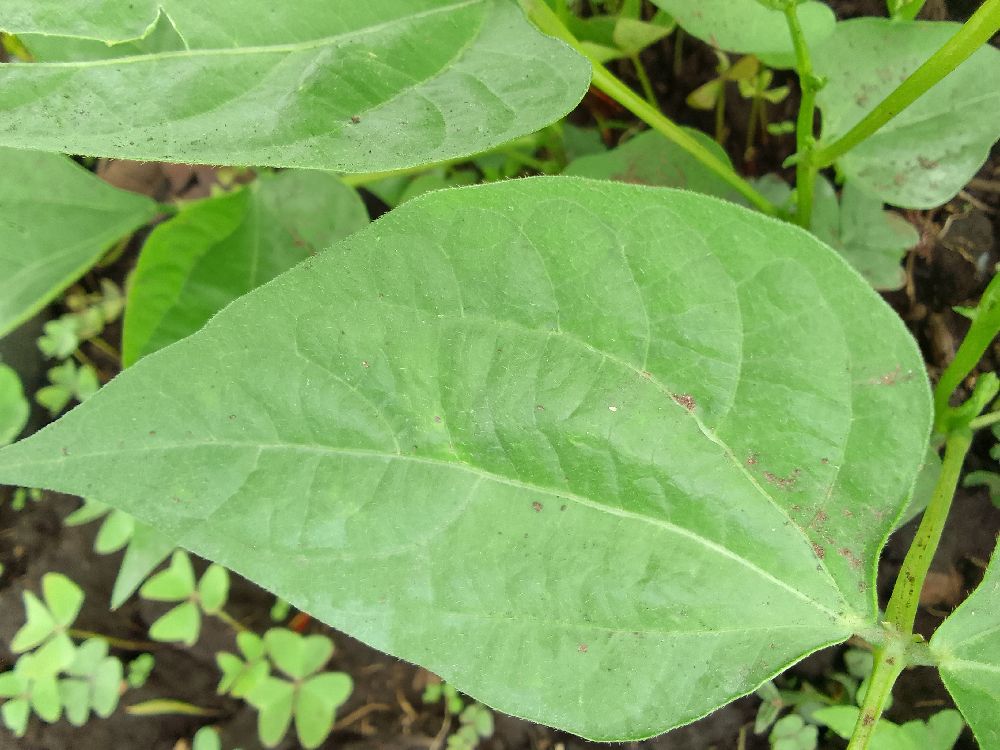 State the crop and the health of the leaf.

common bean, healthy
